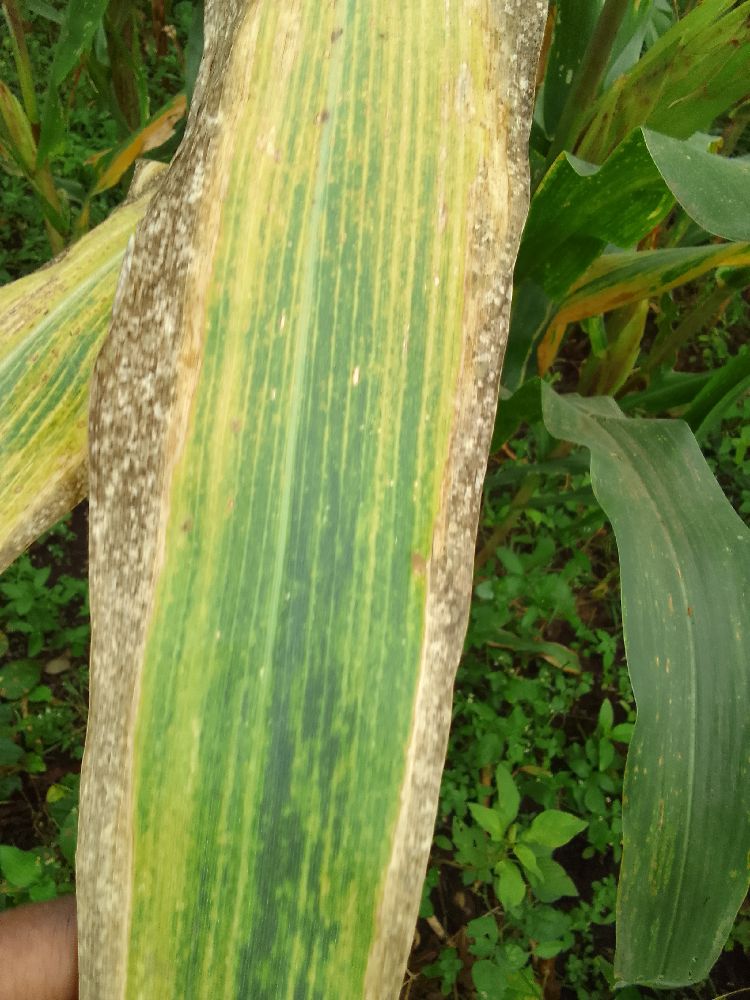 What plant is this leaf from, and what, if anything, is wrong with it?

maize, maize lethal necrosis
